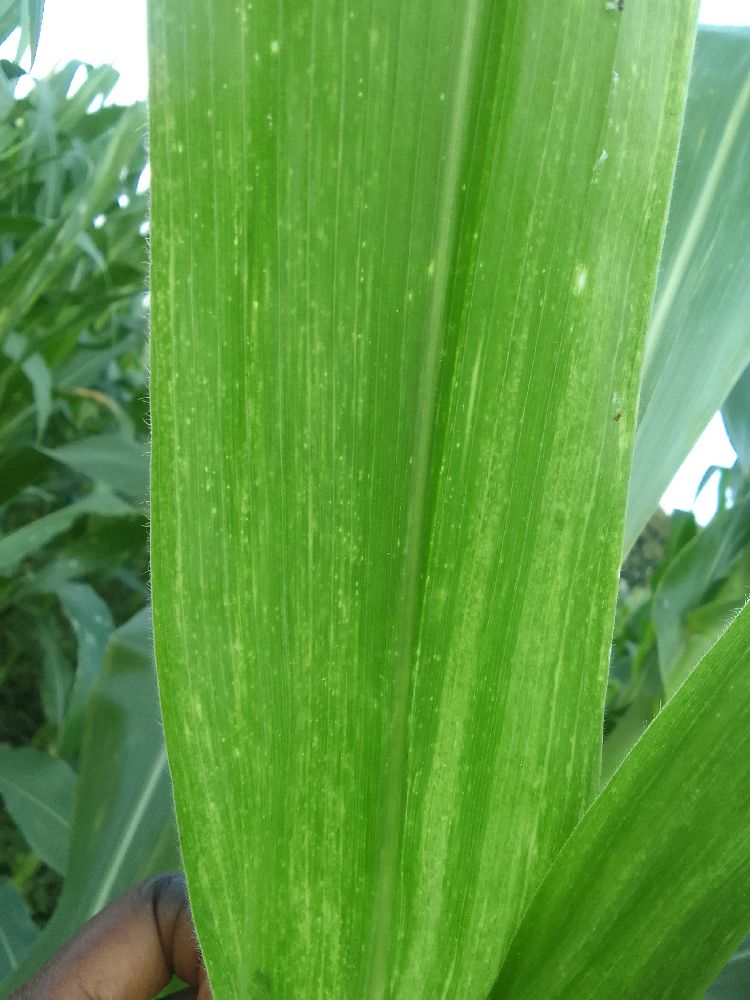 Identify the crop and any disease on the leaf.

maize, maize lethal necrosis
